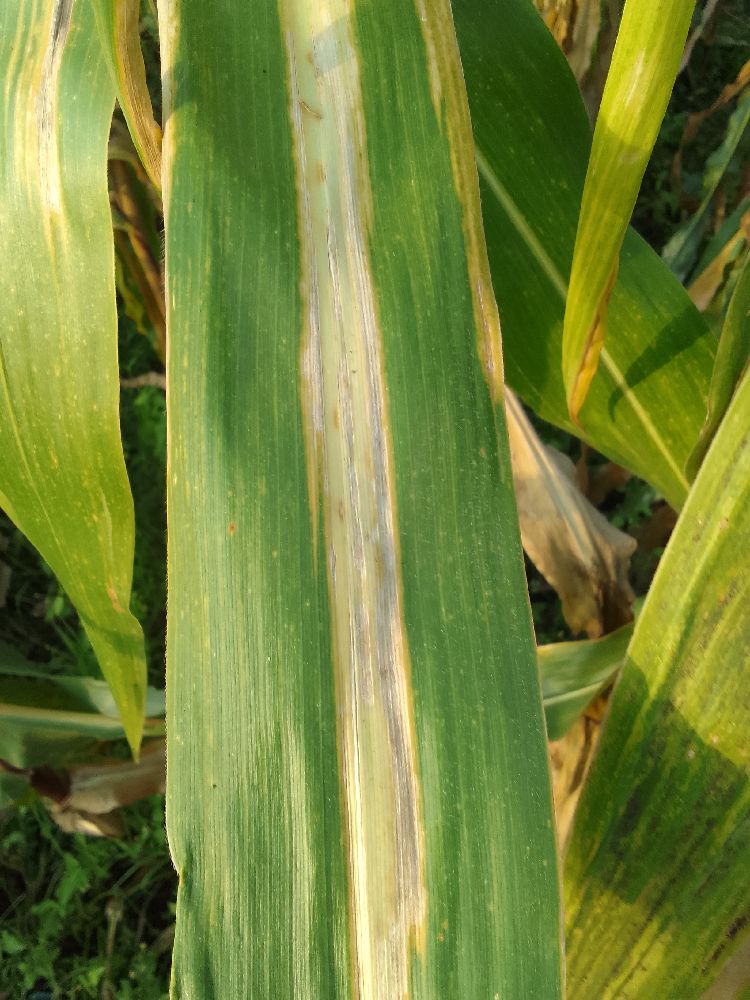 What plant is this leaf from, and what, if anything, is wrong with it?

maize, maize lethal necrosis
